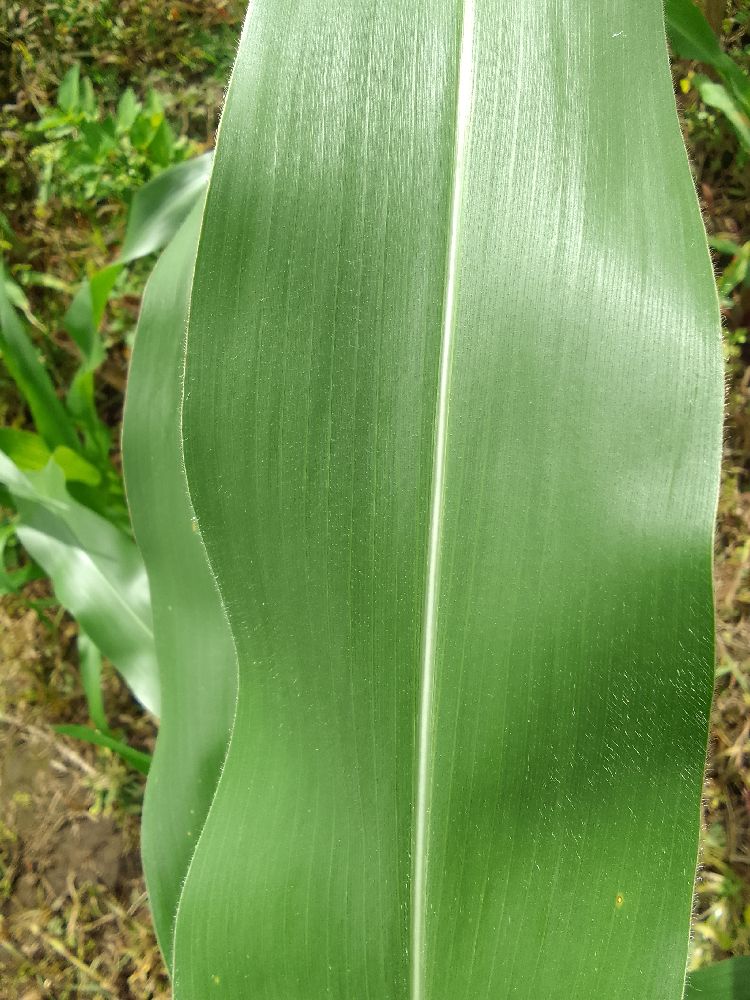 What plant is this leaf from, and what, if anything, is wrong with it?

maize, healthy
